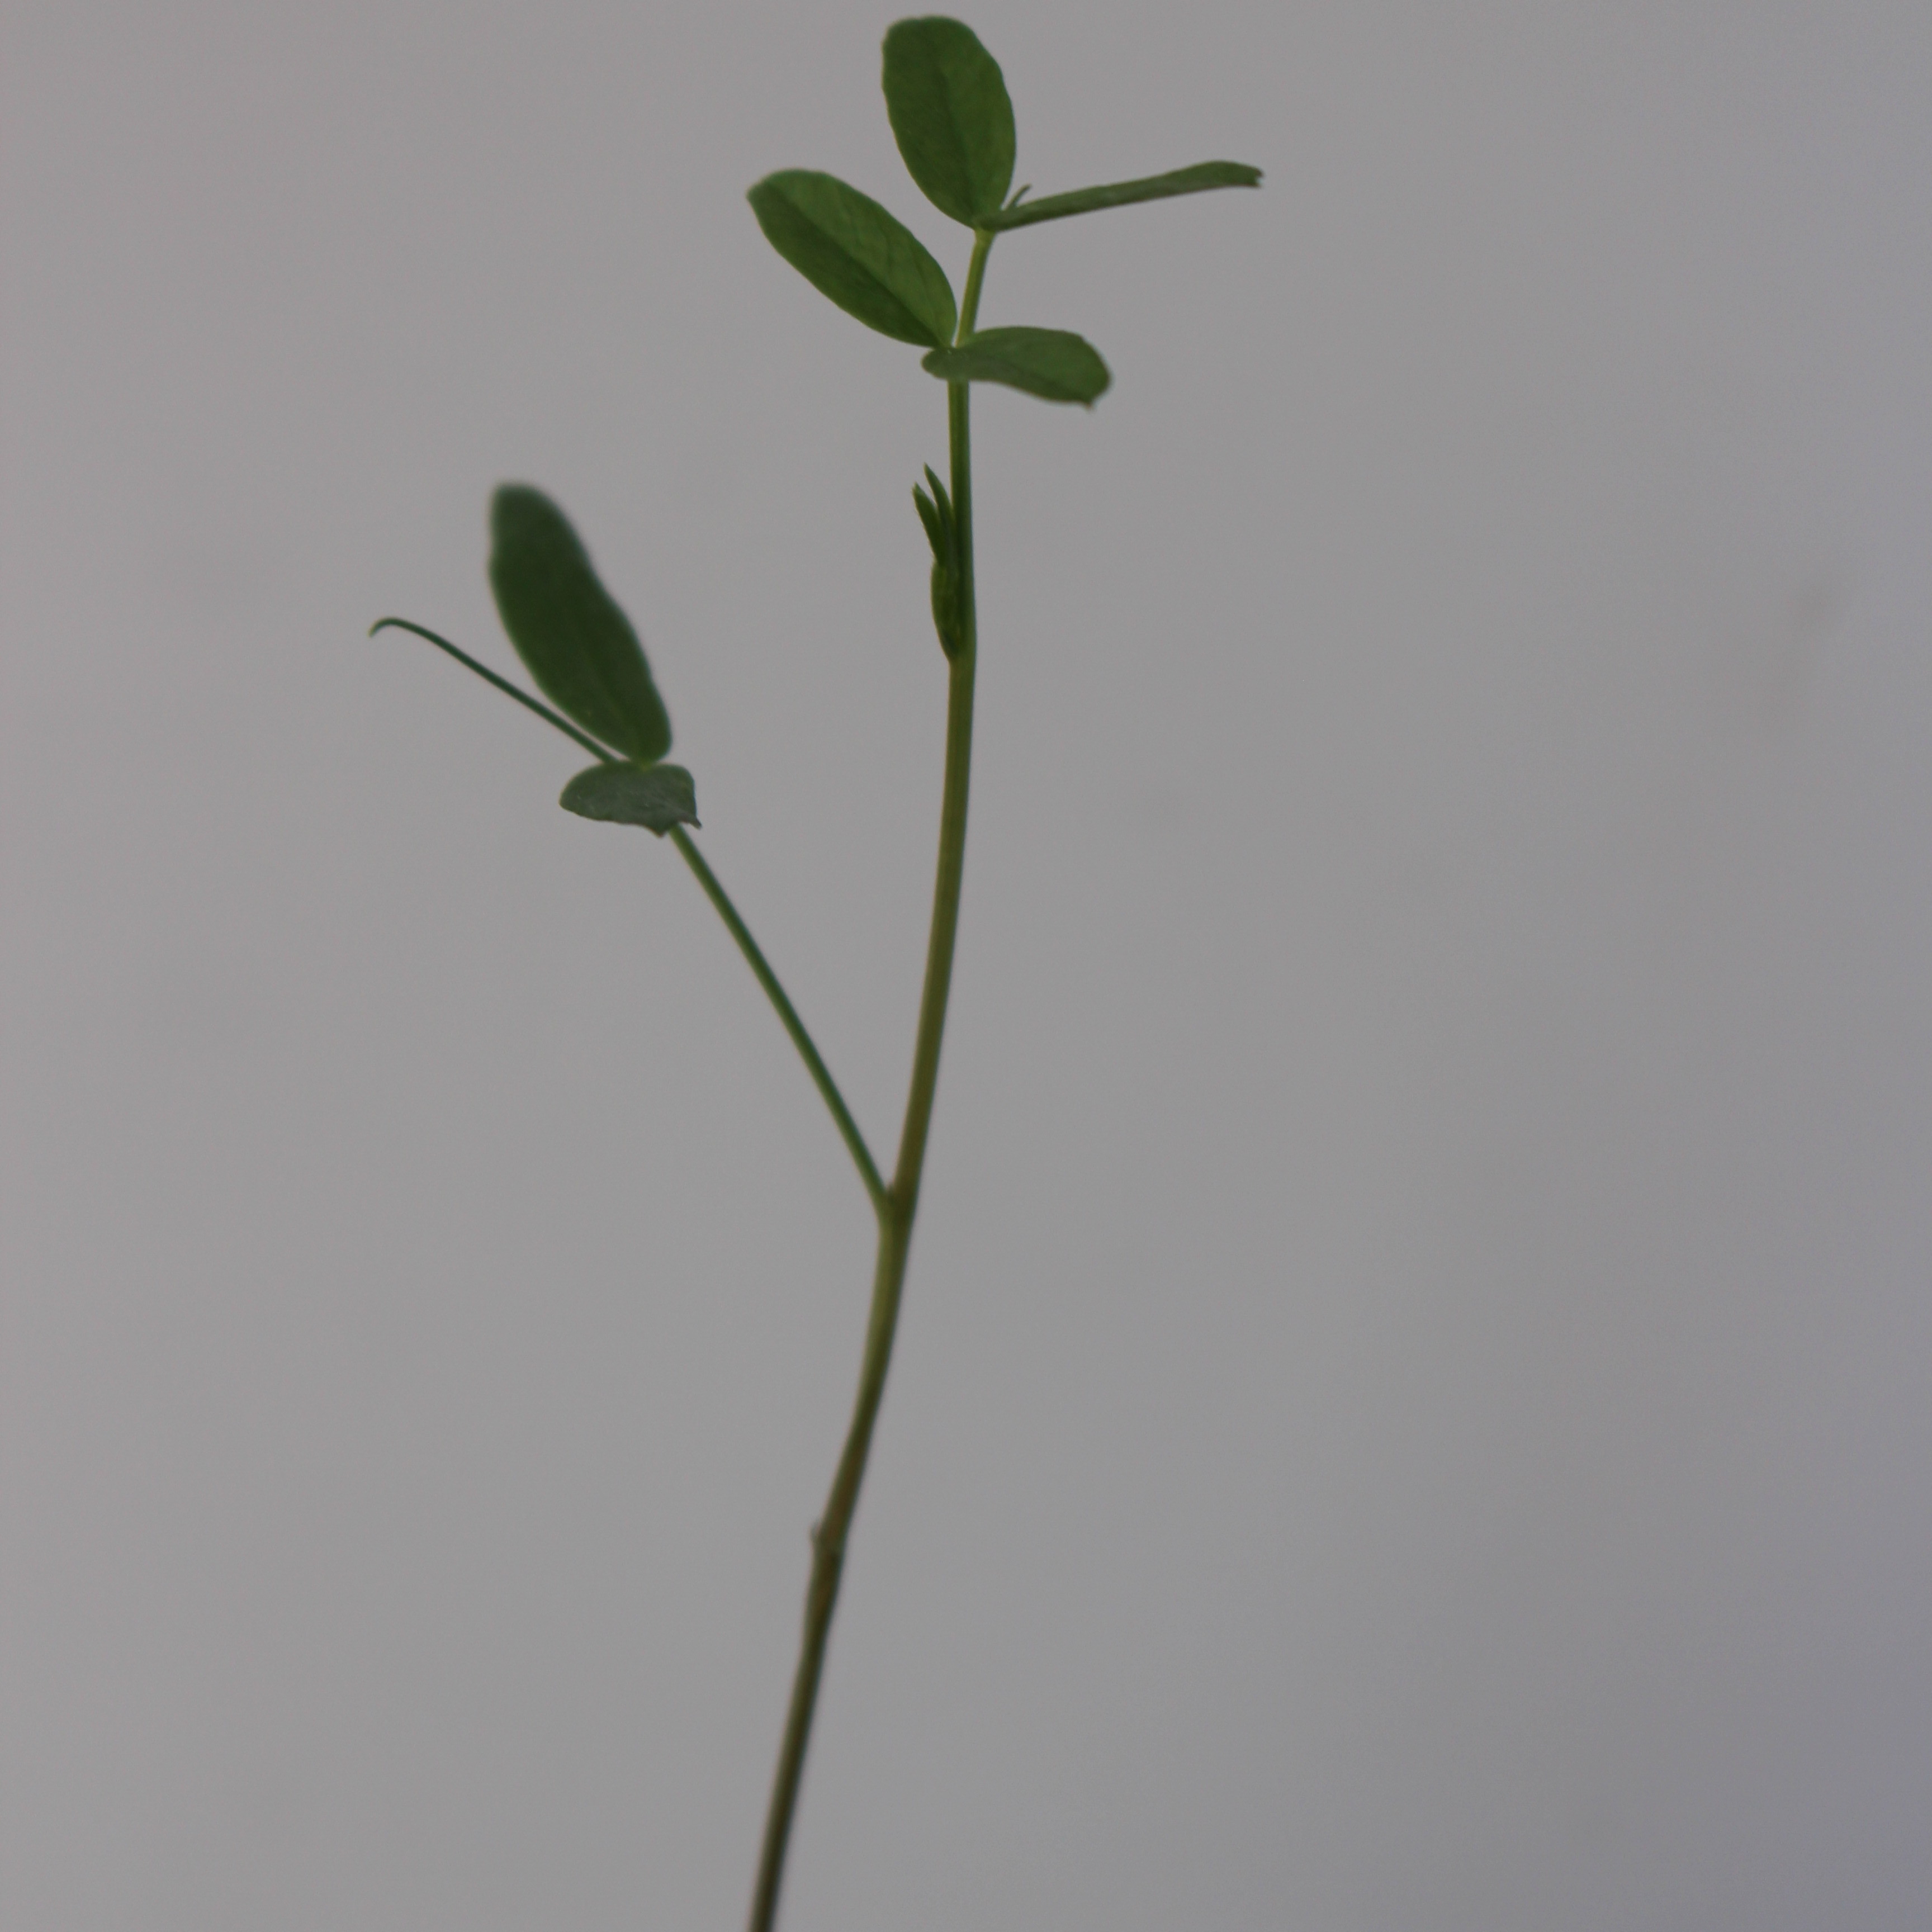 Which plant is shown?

Vicia sativa
